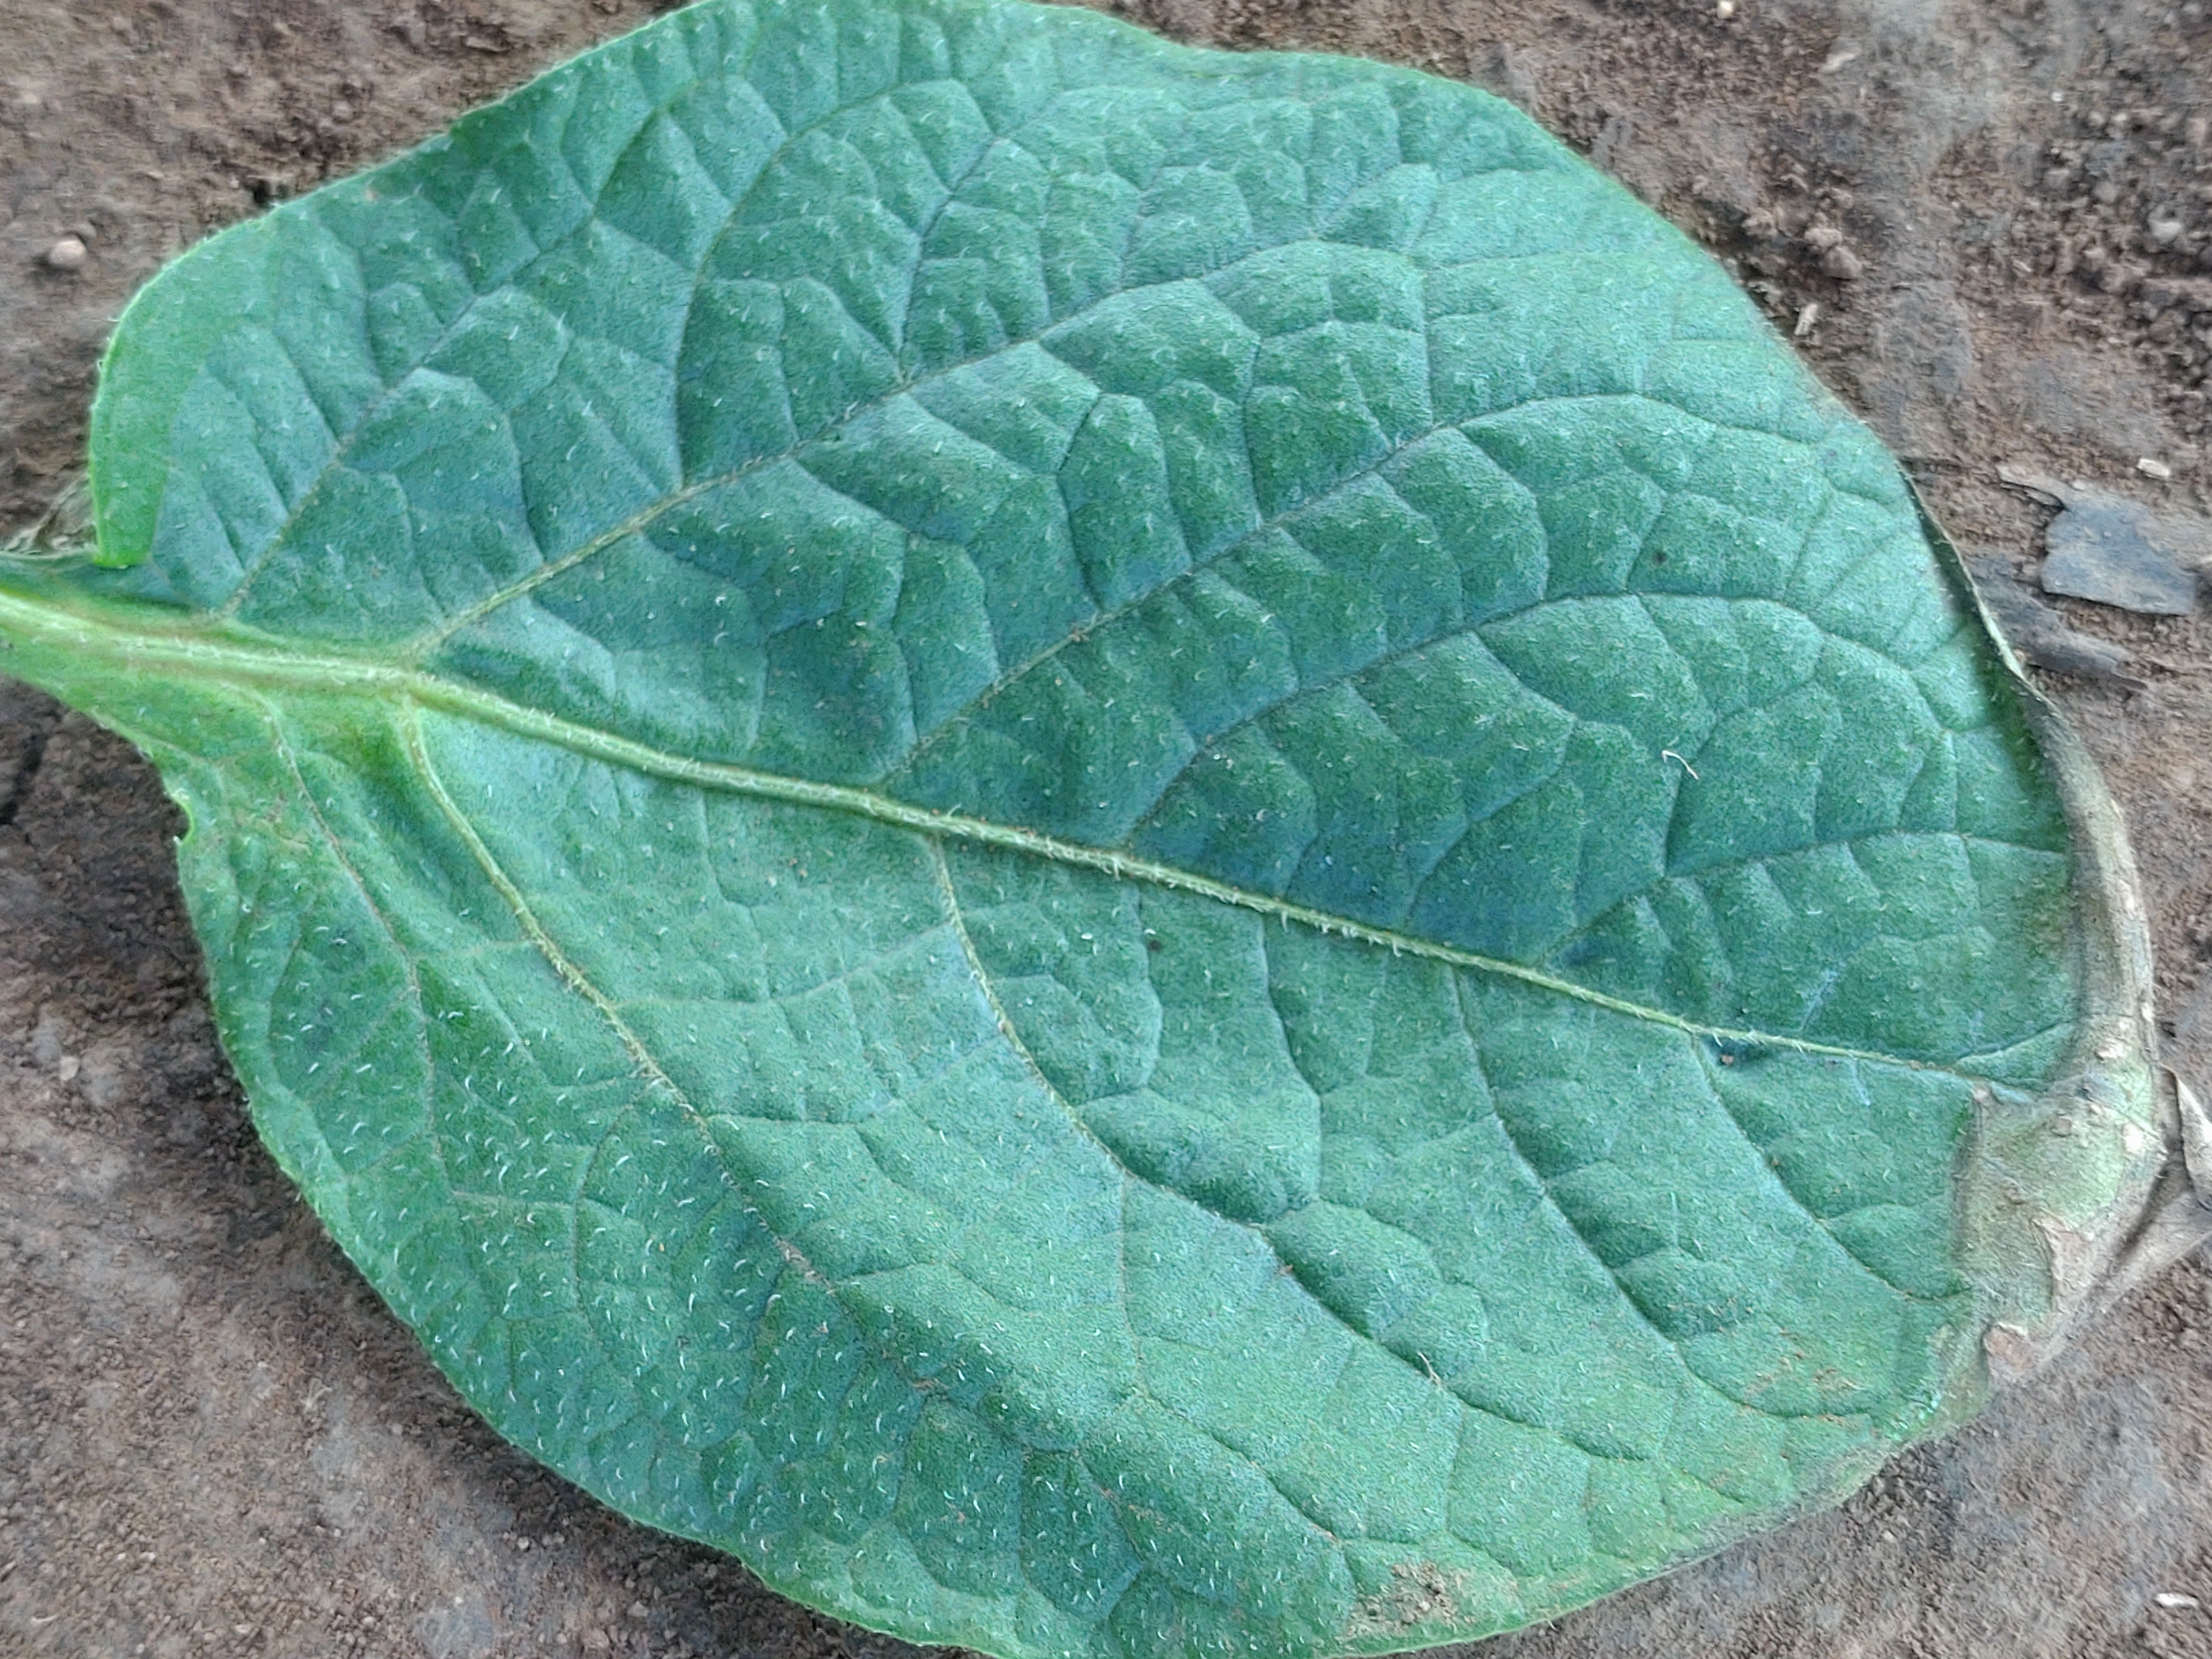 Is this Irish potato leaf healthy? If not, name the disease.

early blight
